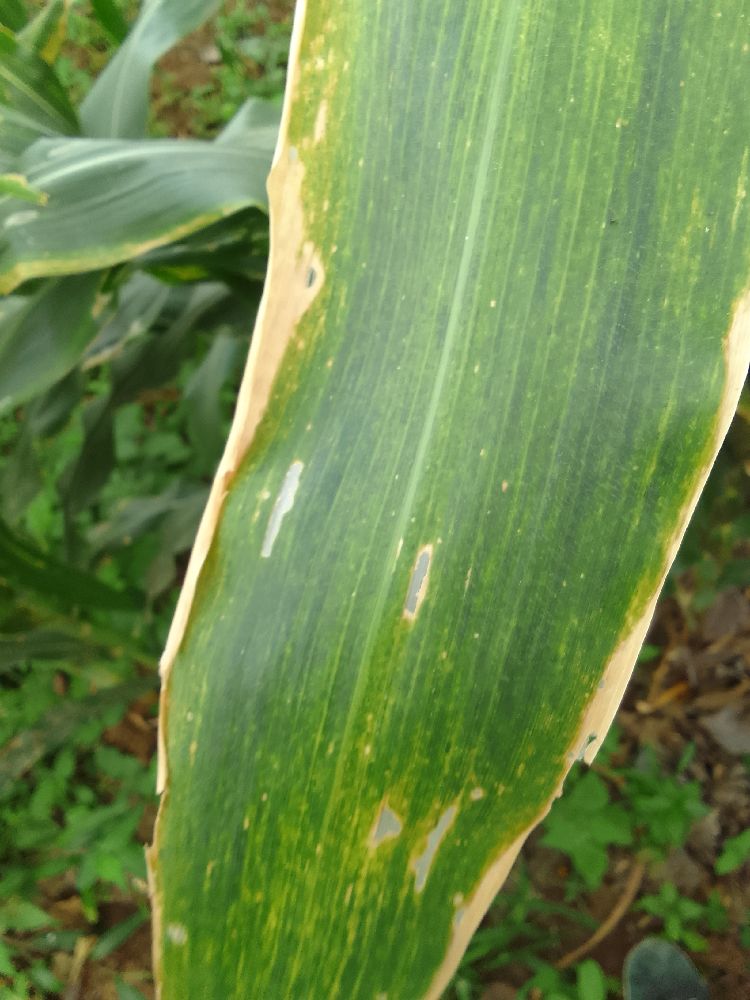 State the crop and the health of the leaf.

maize, maize lethal necrosis
